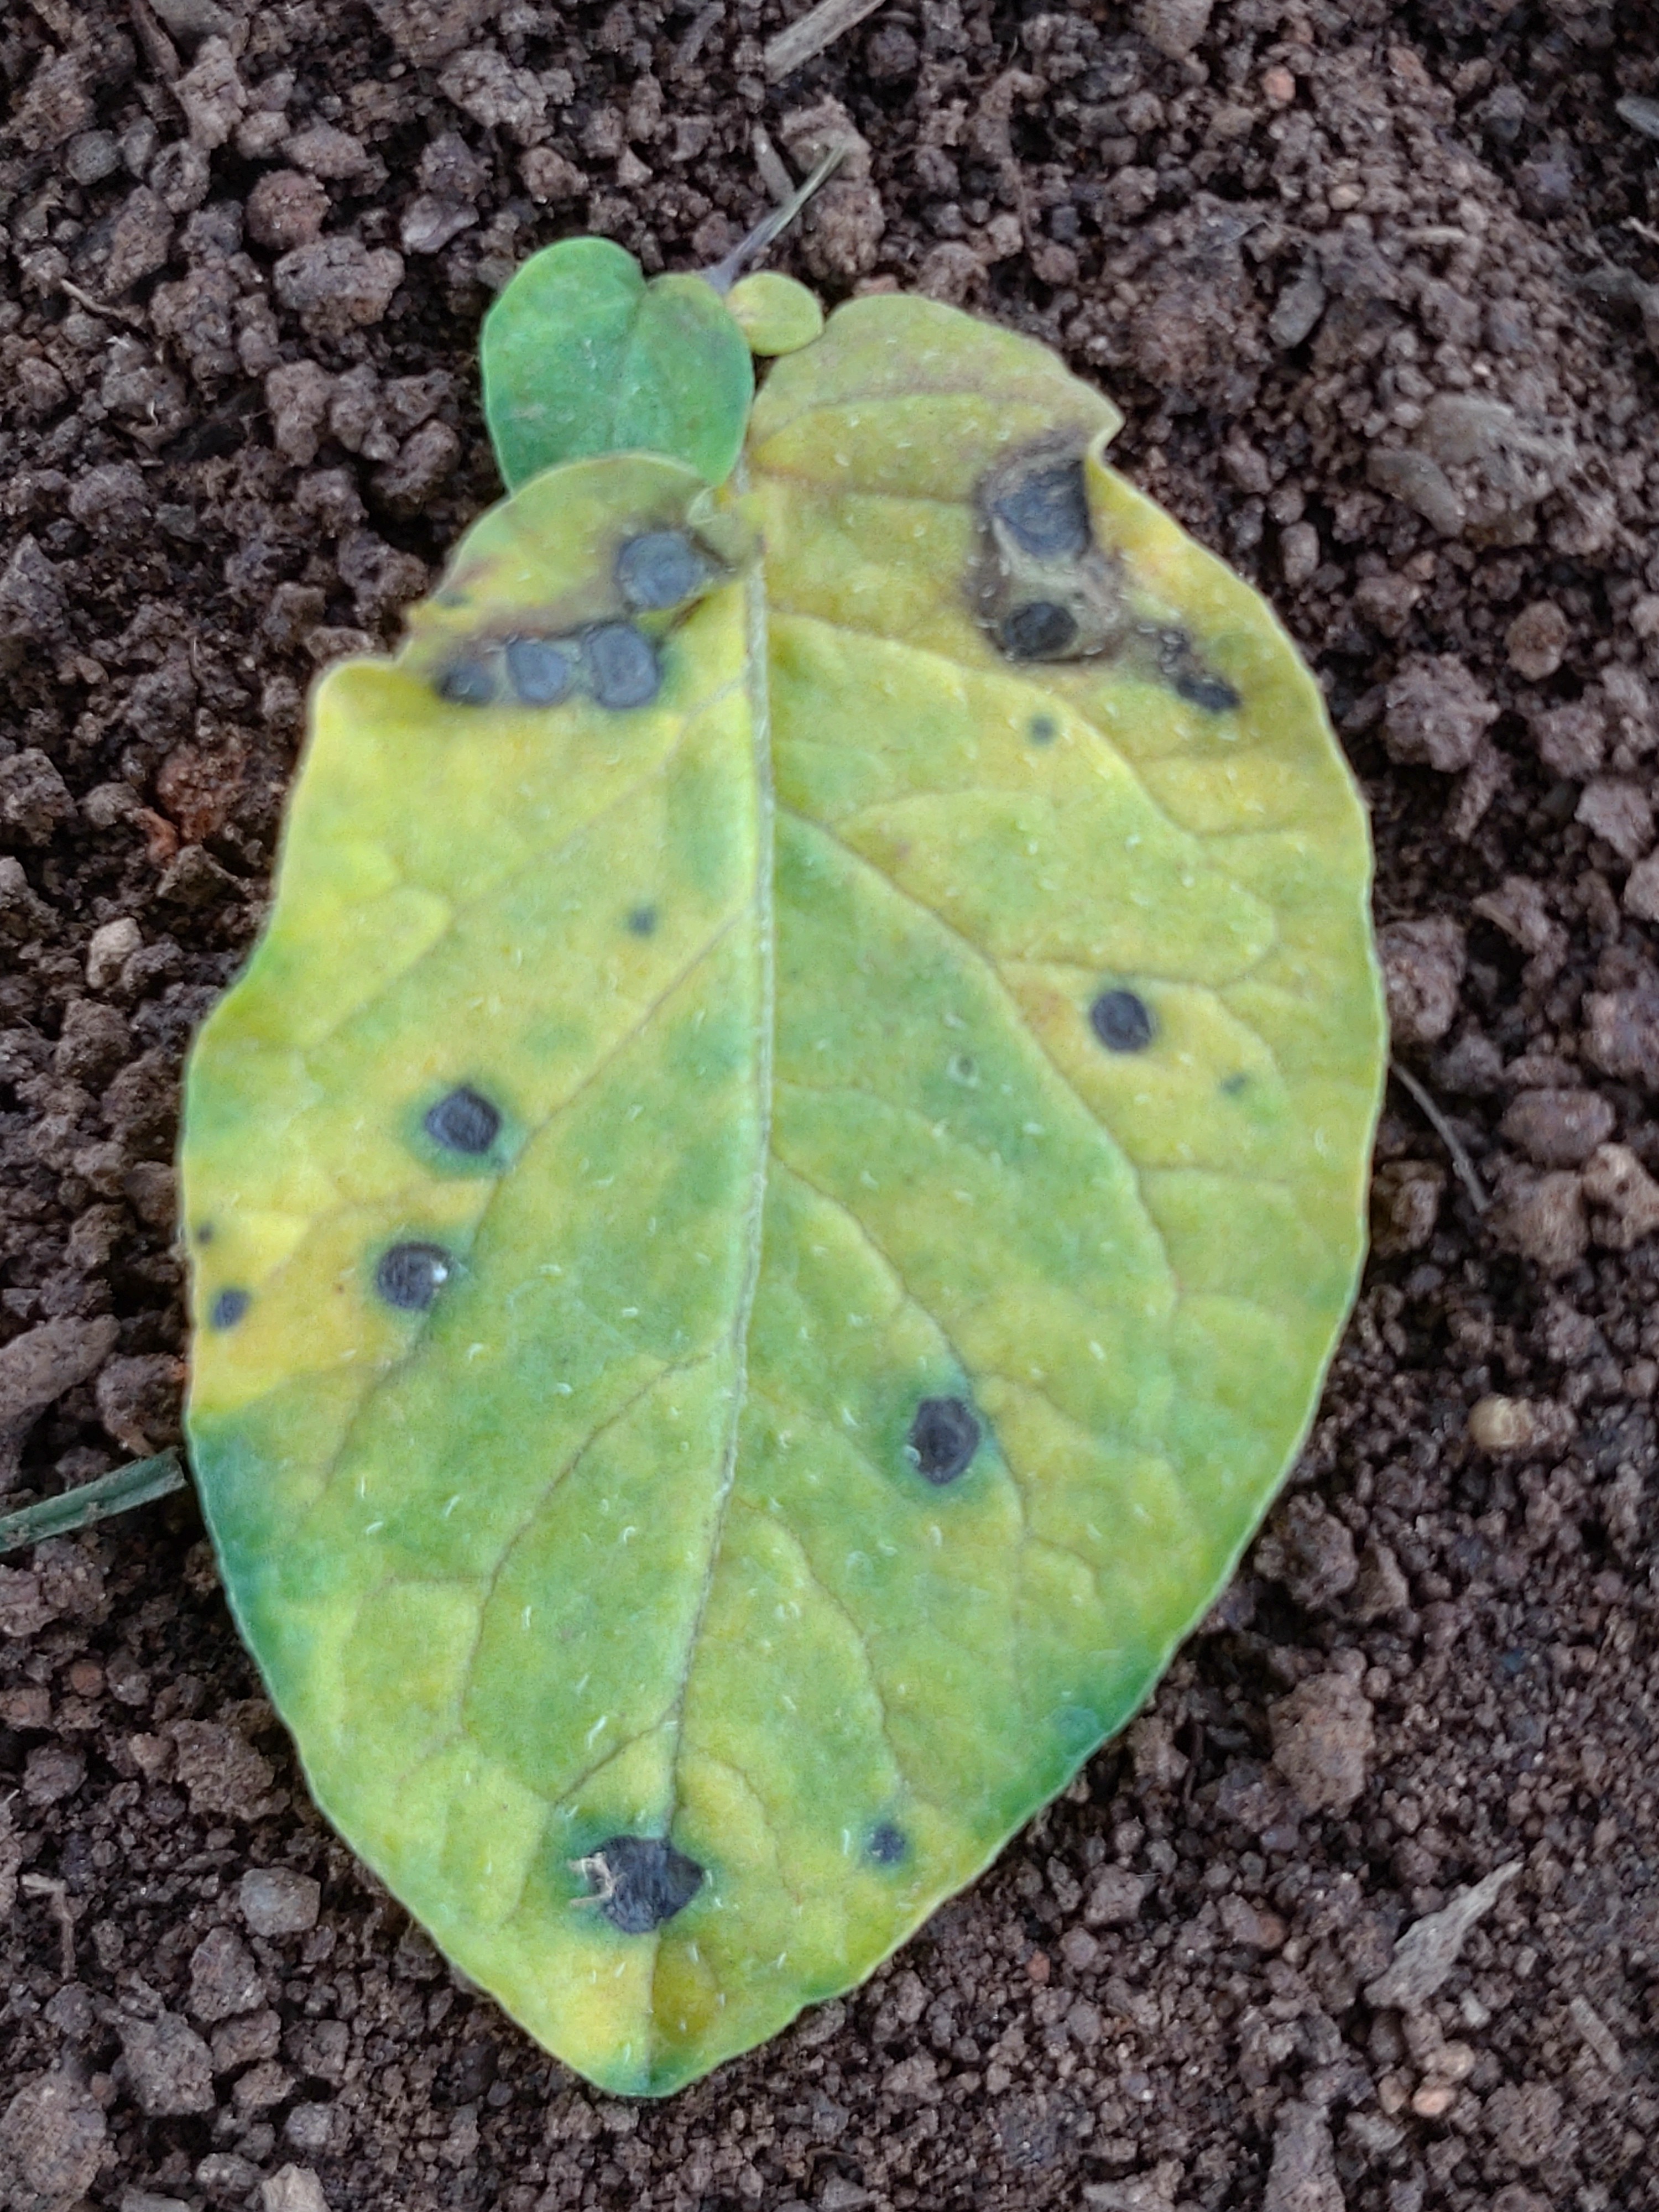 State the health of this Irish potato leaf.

late blight
